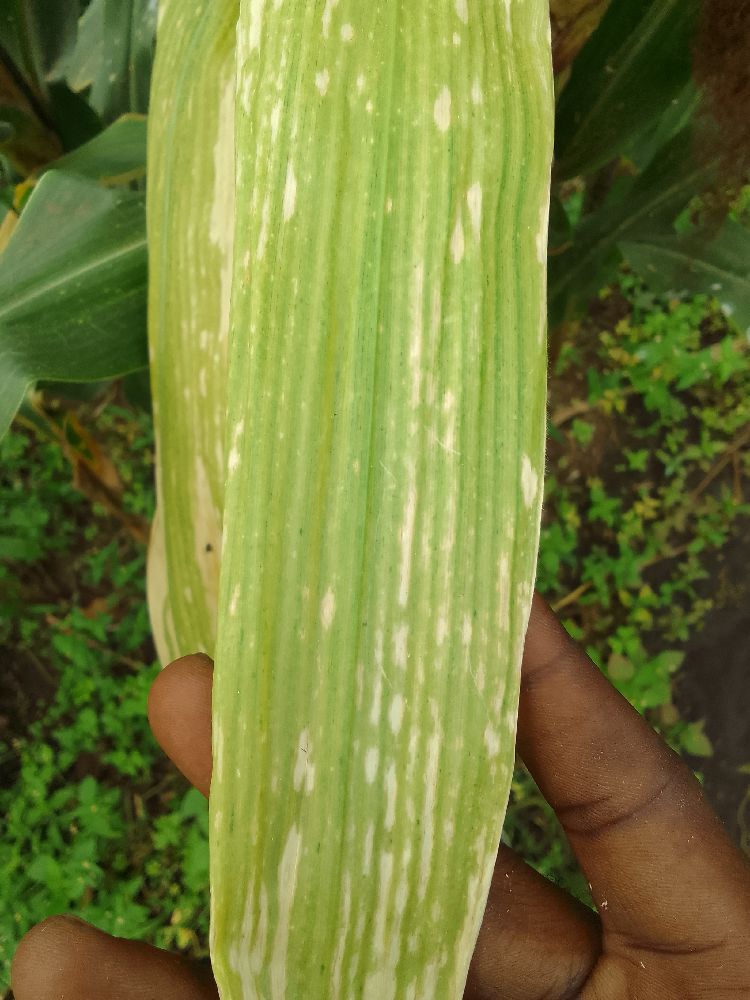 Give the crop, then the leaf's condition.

maize, maize lethal necrosis
